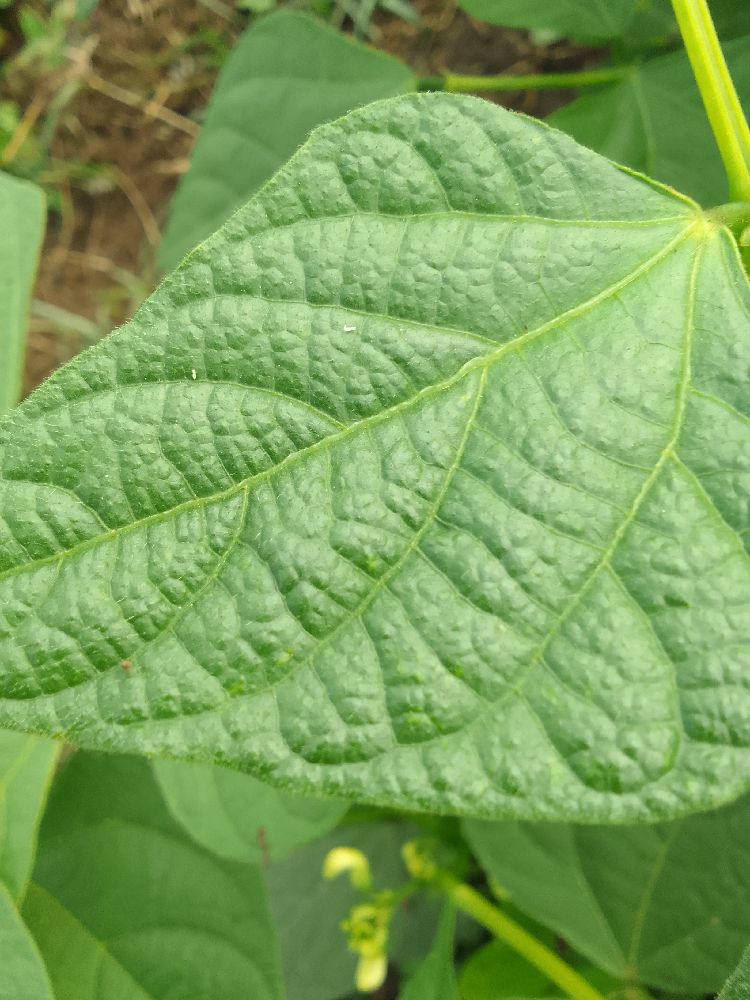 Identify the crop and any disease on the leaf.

common bean, healthy
